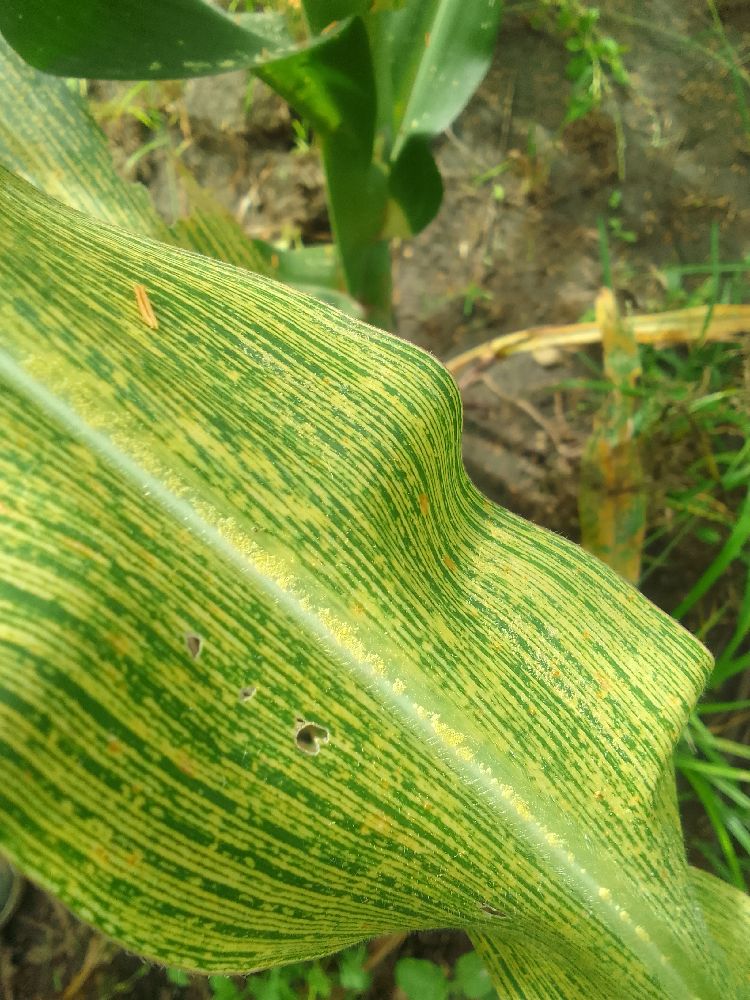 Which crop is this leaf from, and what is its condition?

maize, maize streak virus
